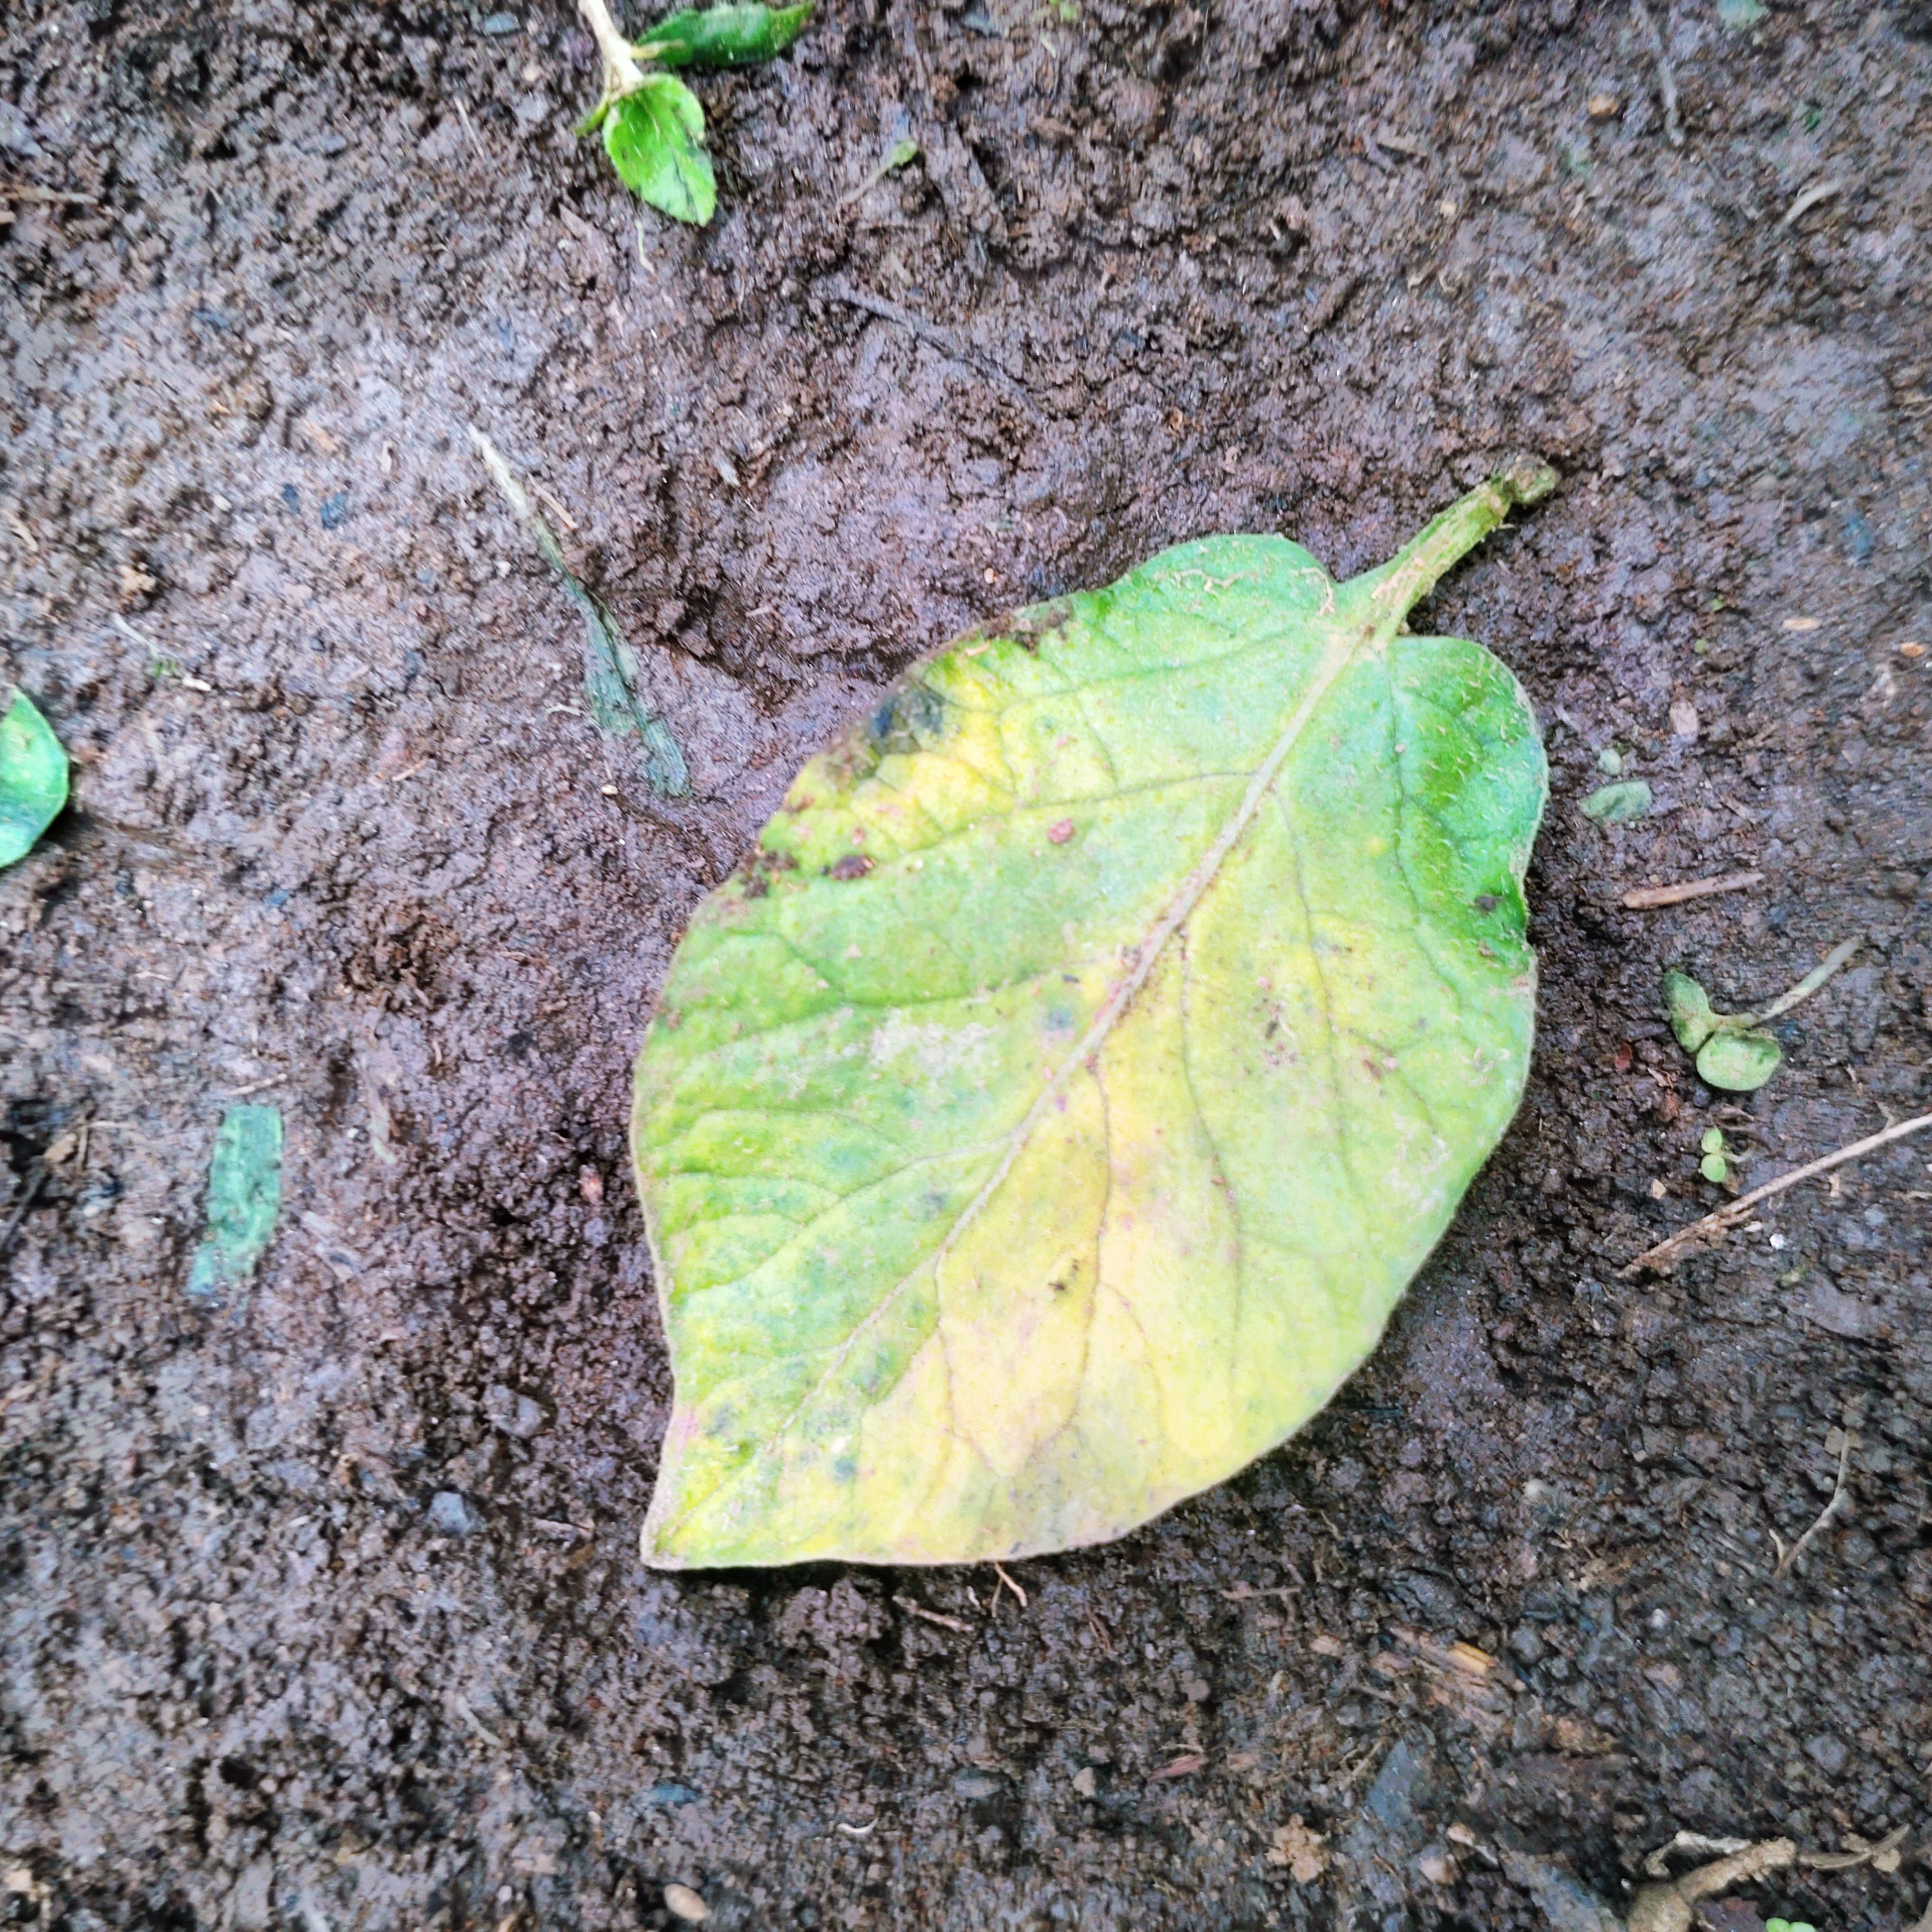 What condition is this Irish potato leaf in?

late blight
